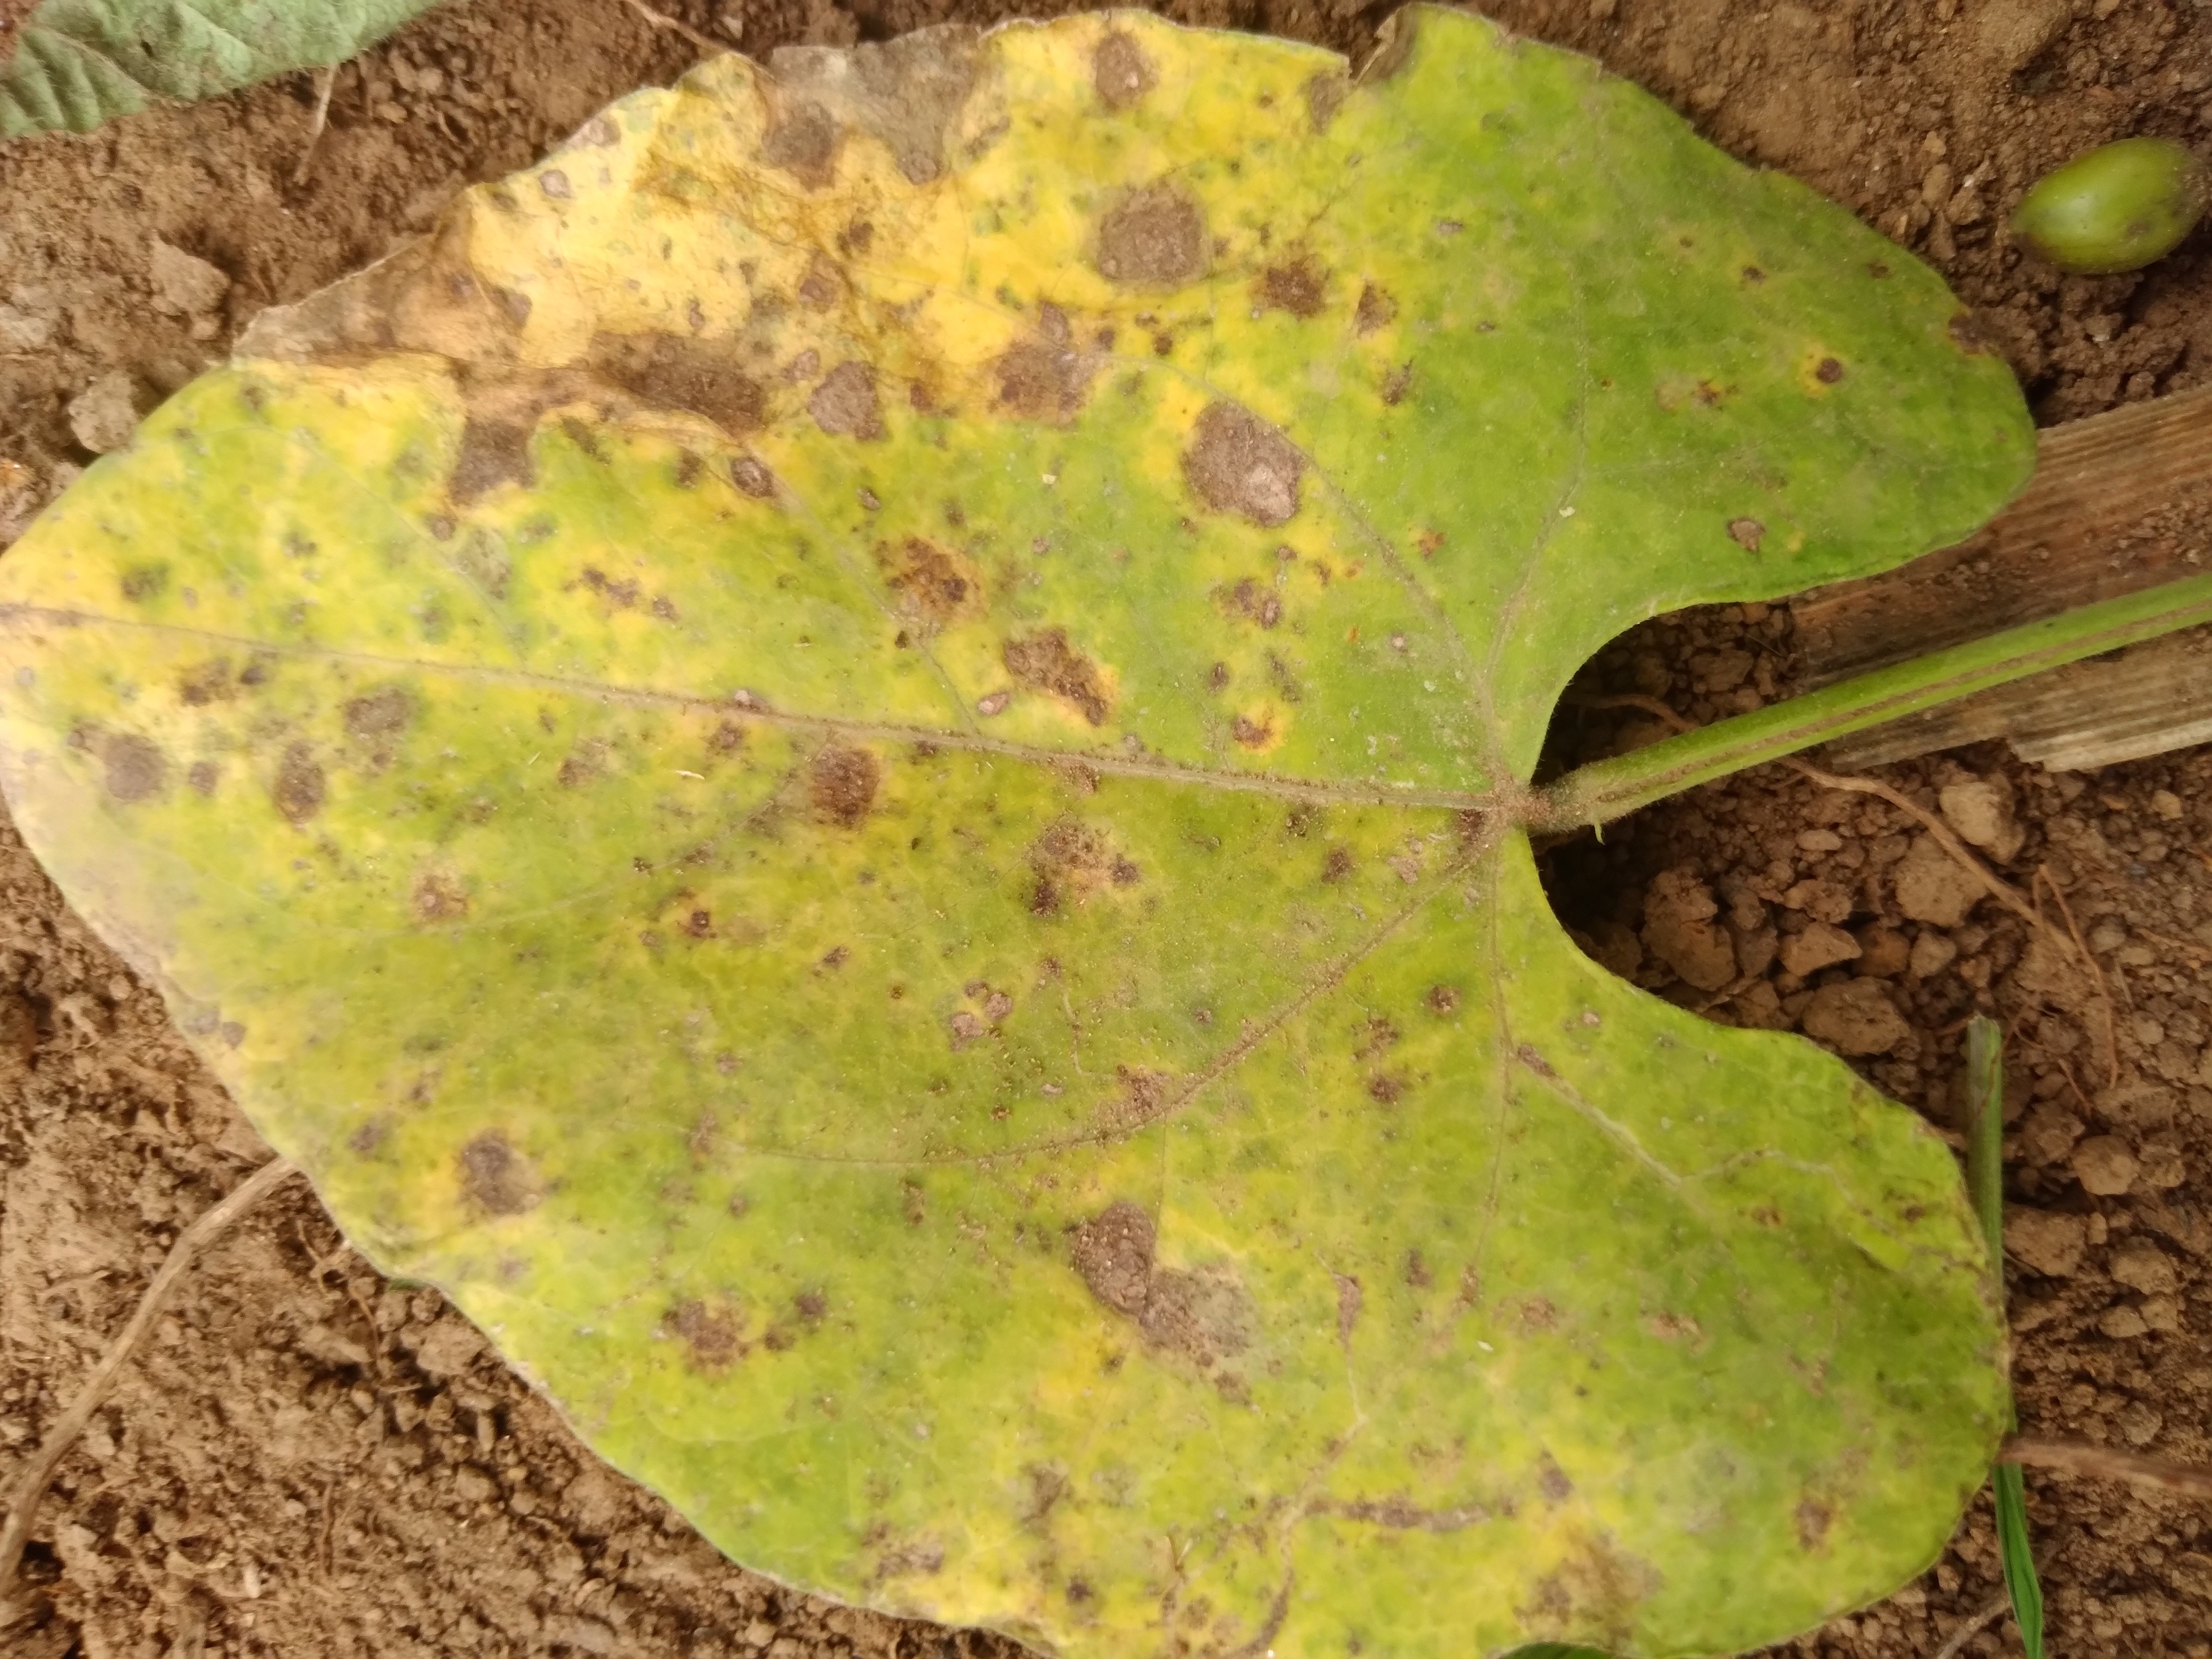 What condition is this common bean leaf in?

rust
